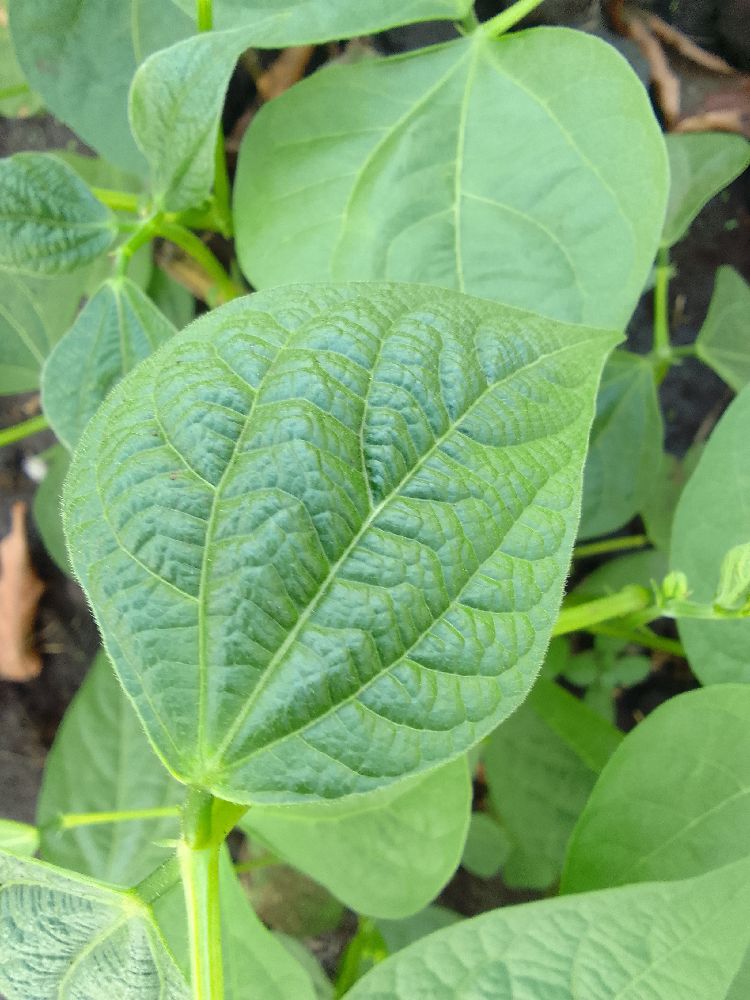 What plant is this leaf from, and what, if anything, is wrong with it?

common bean, healthy
